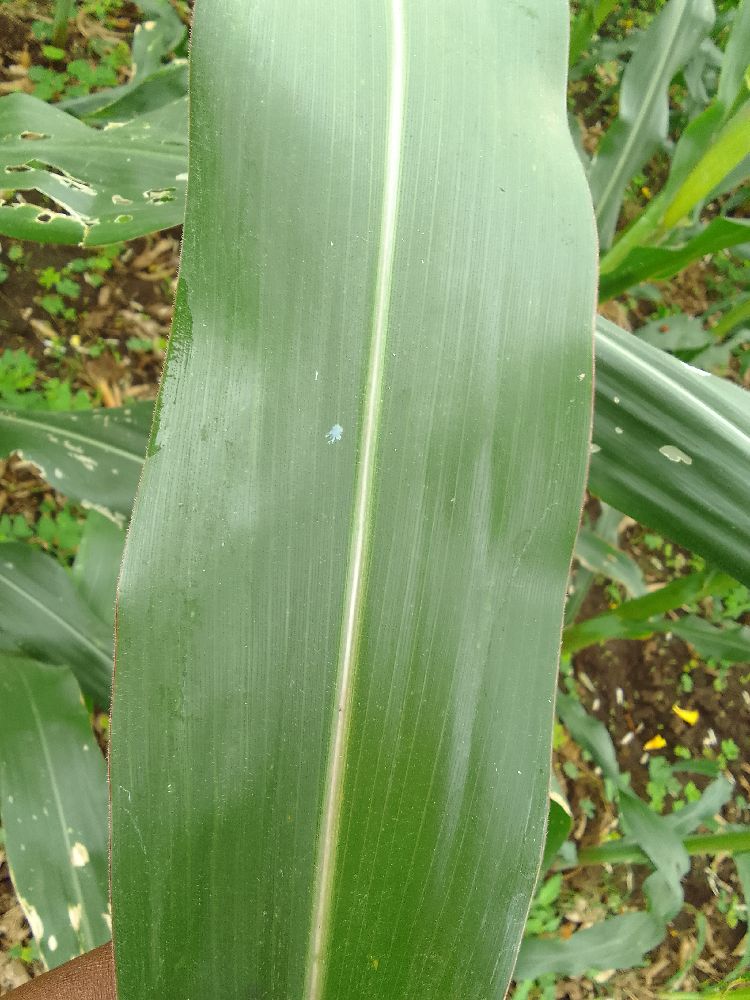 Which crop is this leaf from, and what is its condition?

maize, healthy
